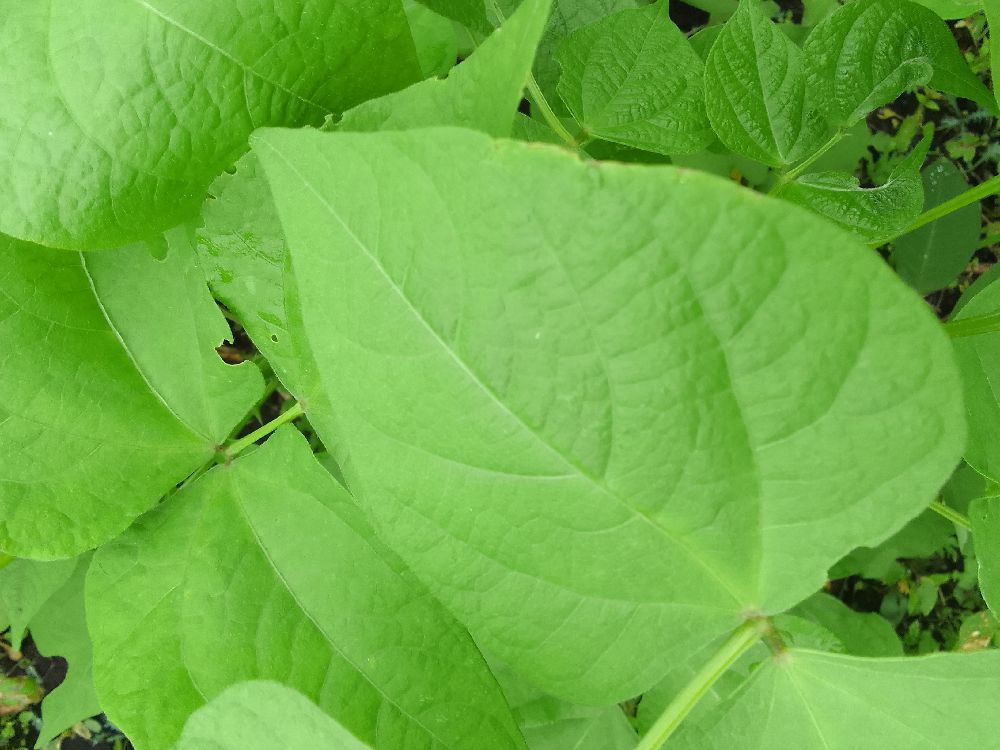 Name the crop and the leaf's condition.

common bean, healthy
